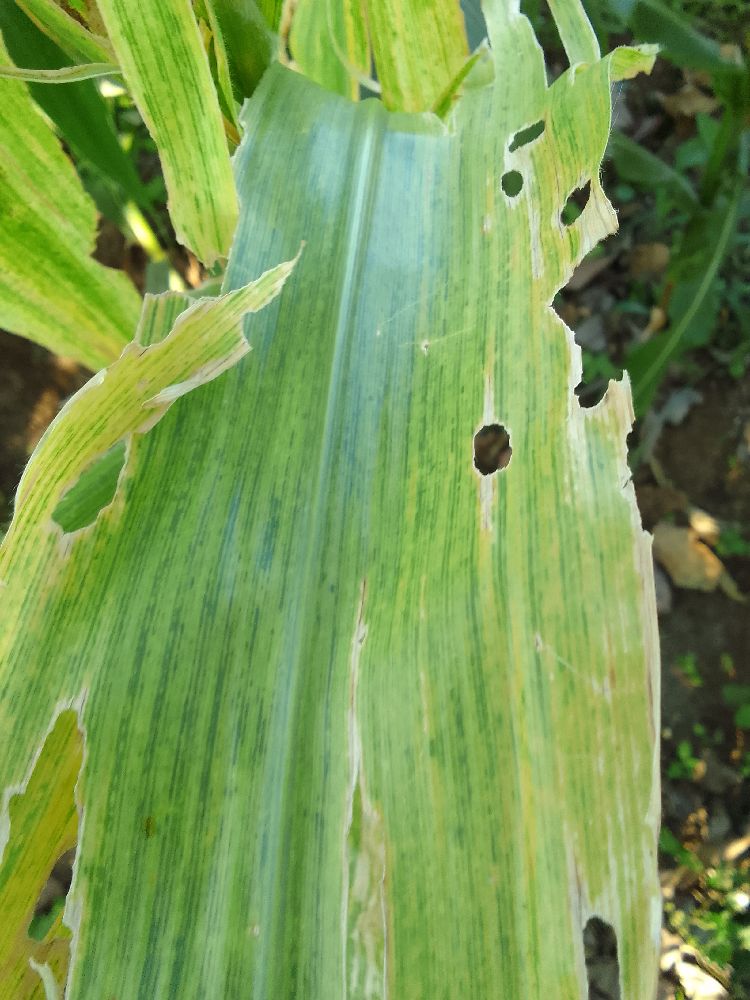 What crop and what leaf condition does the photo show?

maize, maize lethal necrosis
